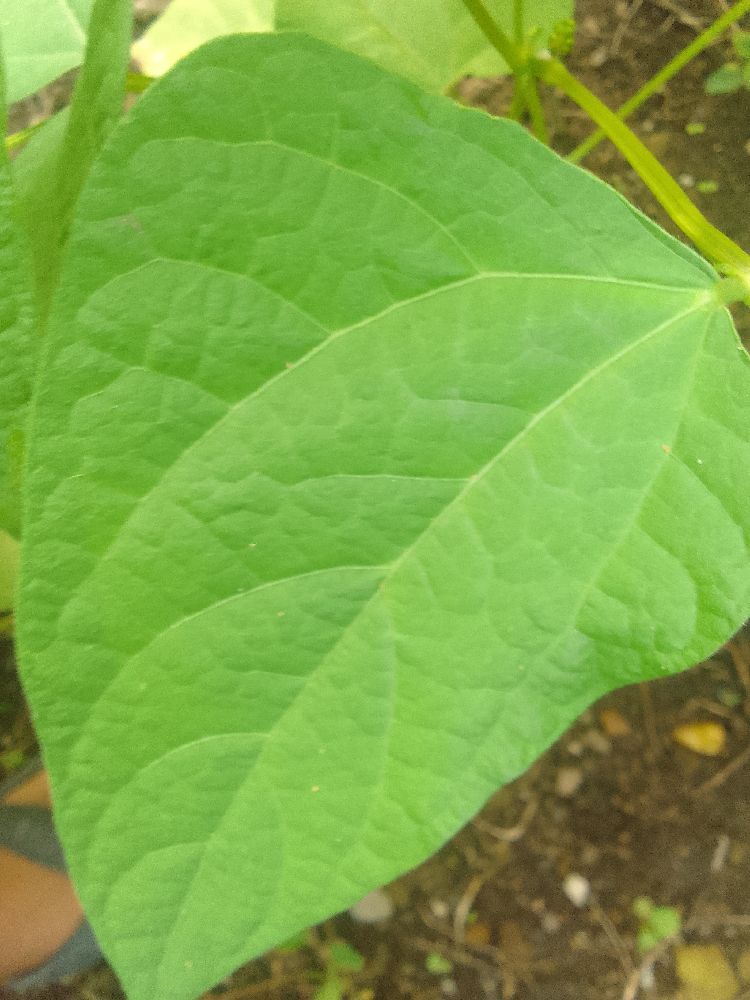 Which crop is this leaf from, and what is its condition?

common bean, healthy
